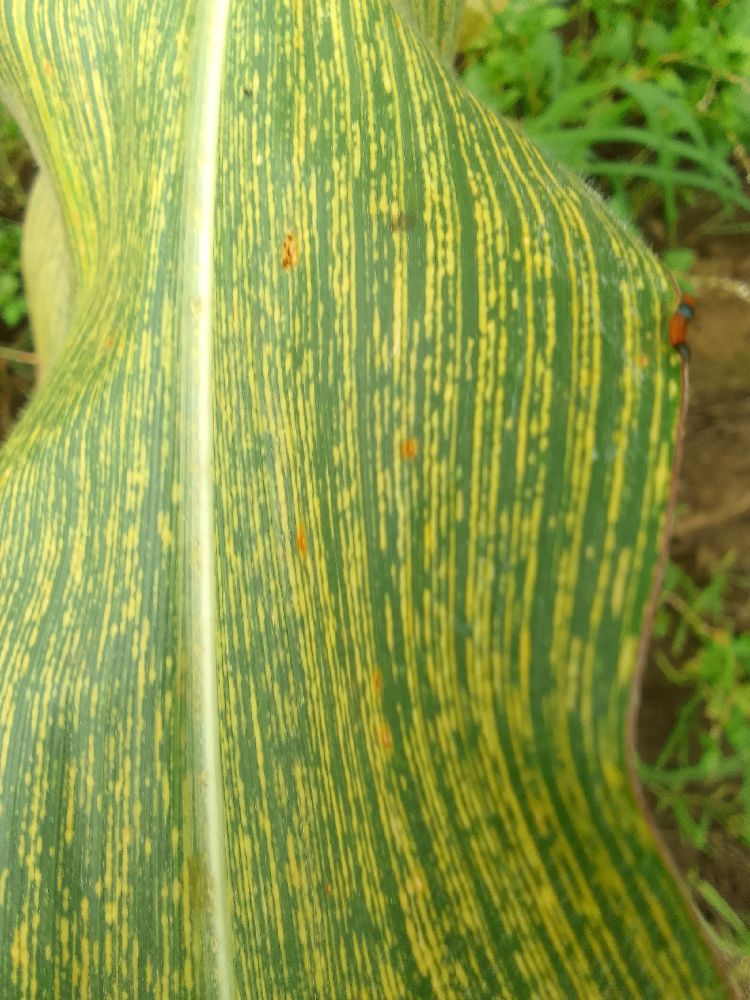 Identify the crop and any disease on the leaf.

maize, maize streak virus
